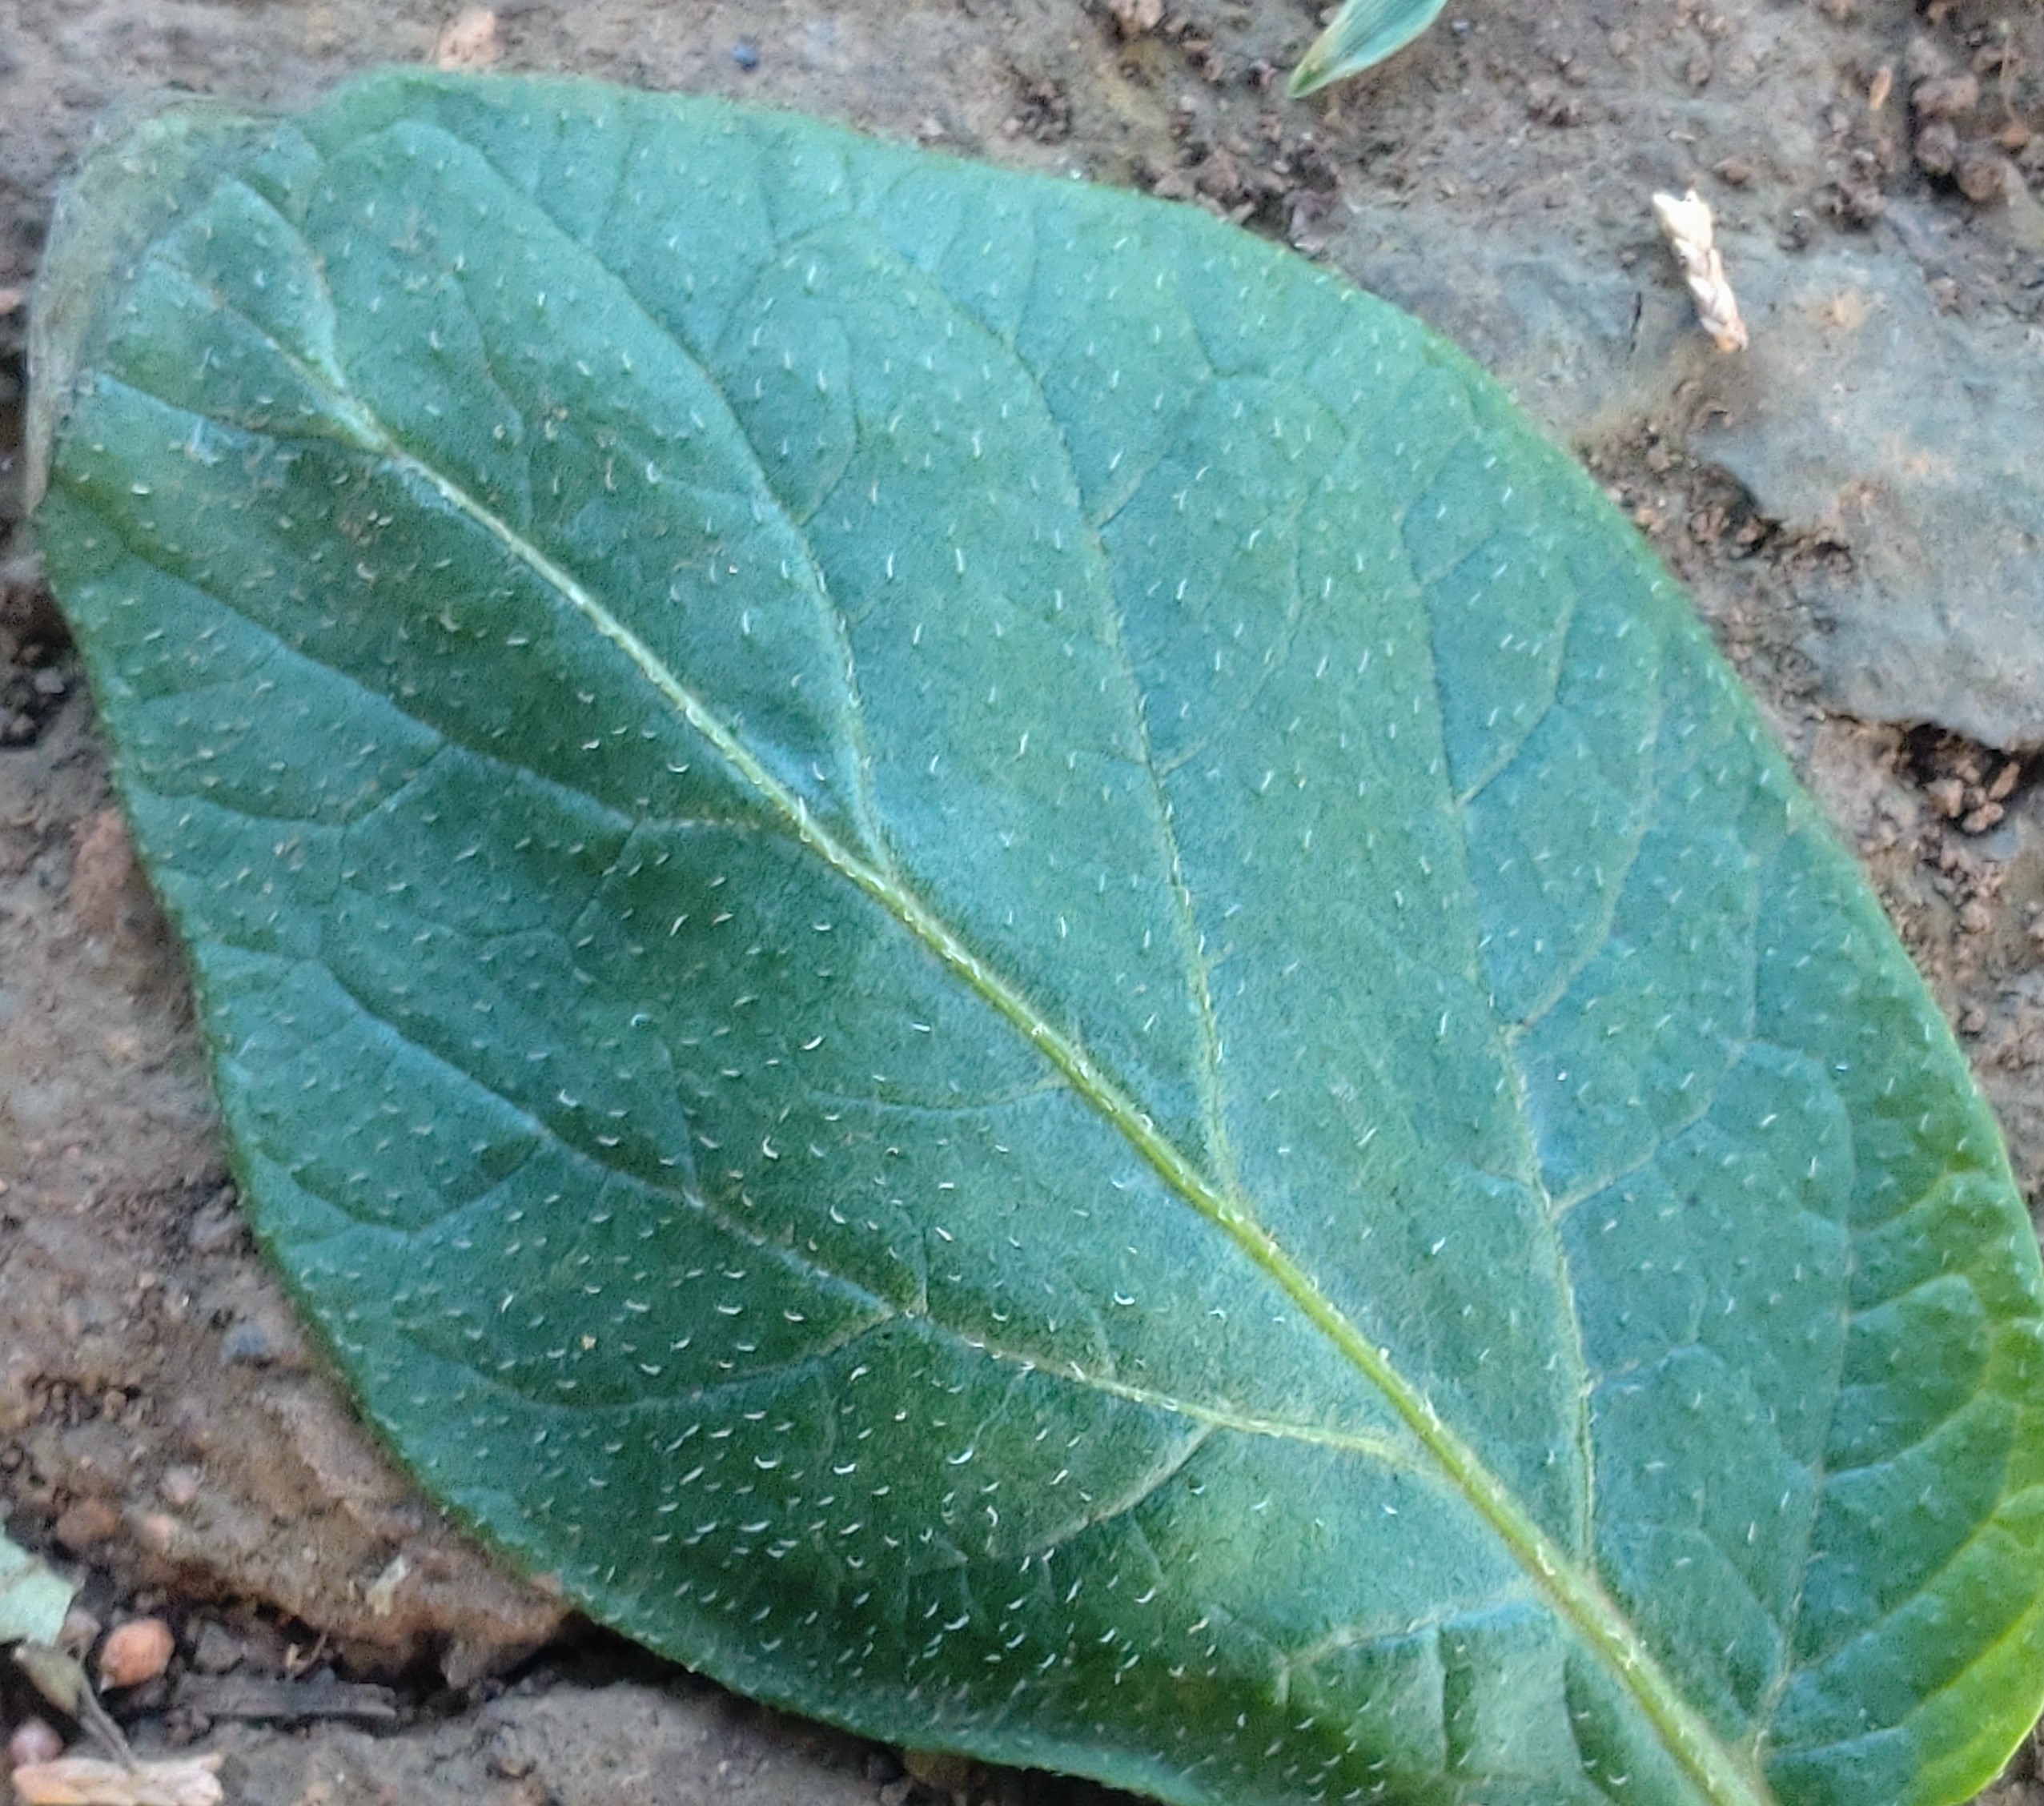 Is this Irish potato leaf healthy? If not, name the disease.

early blight
